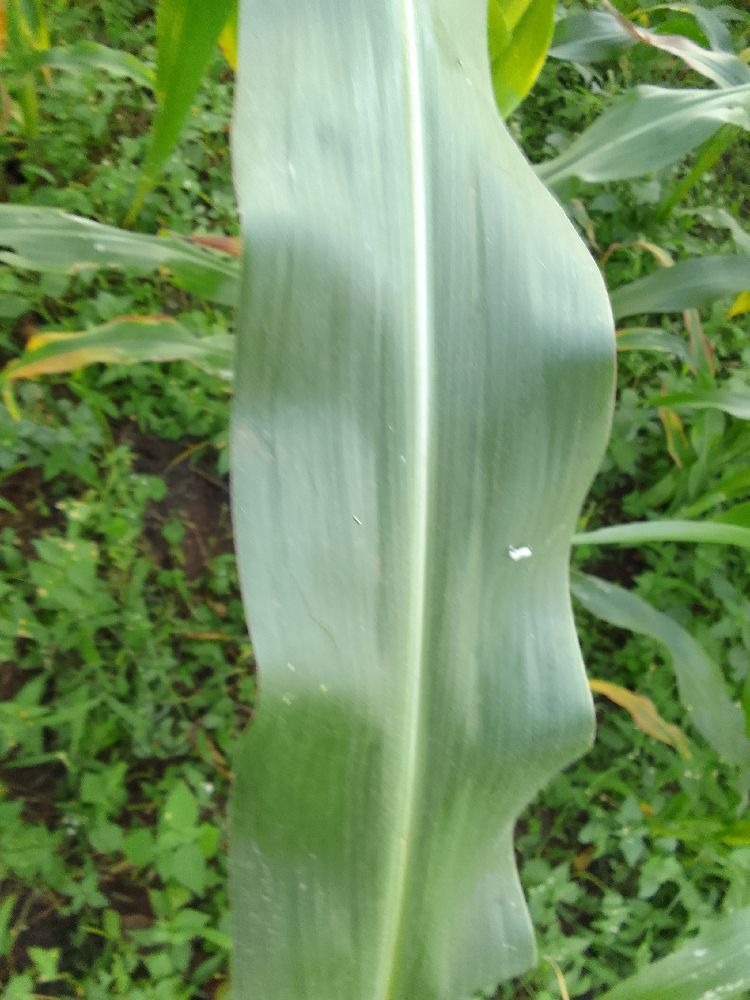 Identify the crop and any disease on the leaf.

maize, healthy
